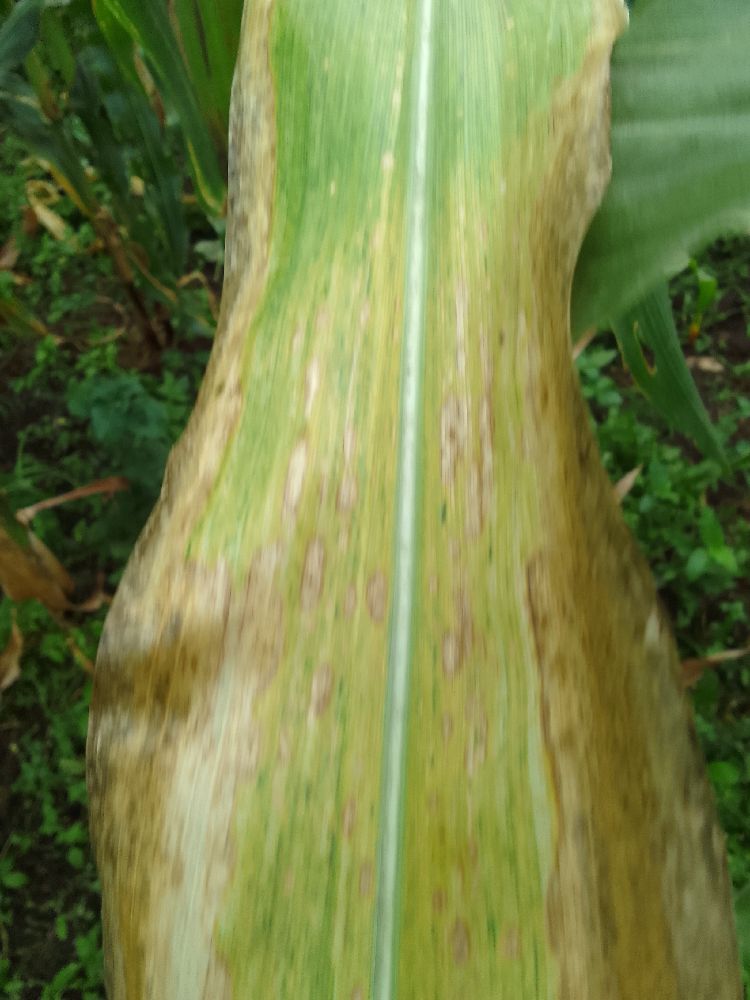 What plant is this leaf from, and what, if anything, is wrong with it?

maize, maize lethal necrosis
